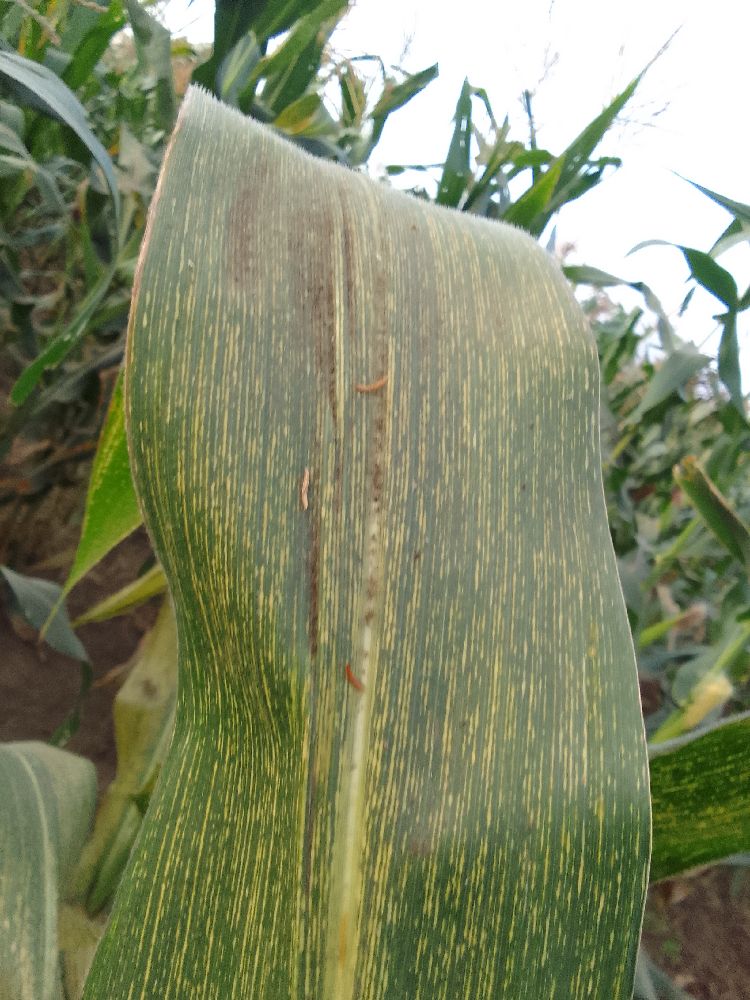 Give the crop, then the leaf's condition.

maize, maize streak virus
